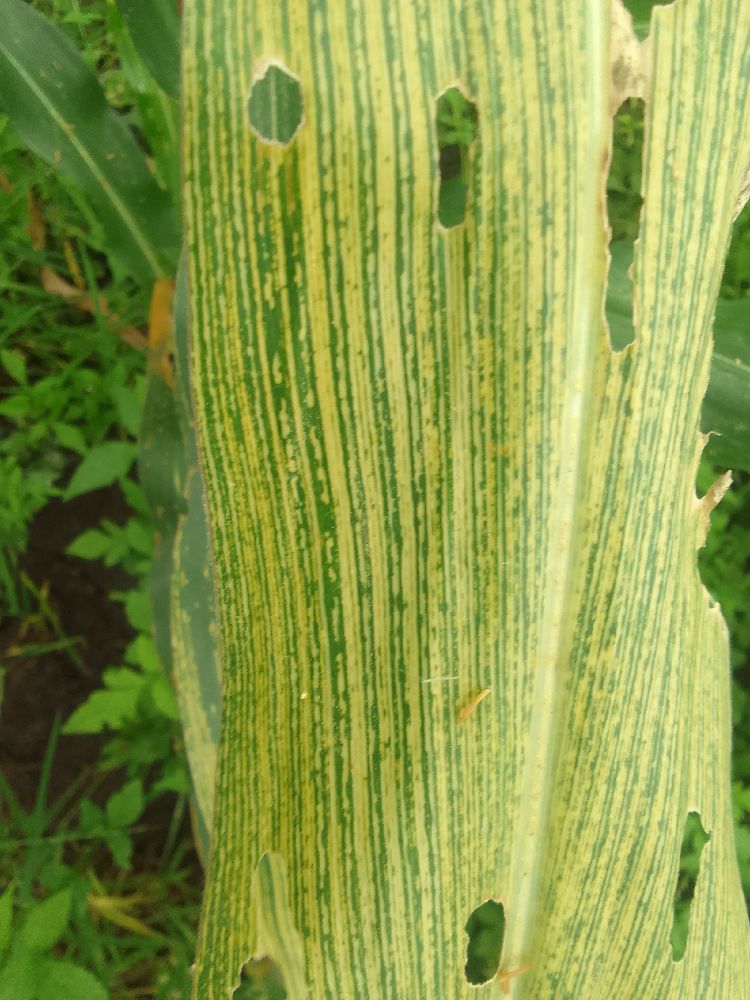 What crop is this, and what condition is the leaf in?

maize, maize streak virus
